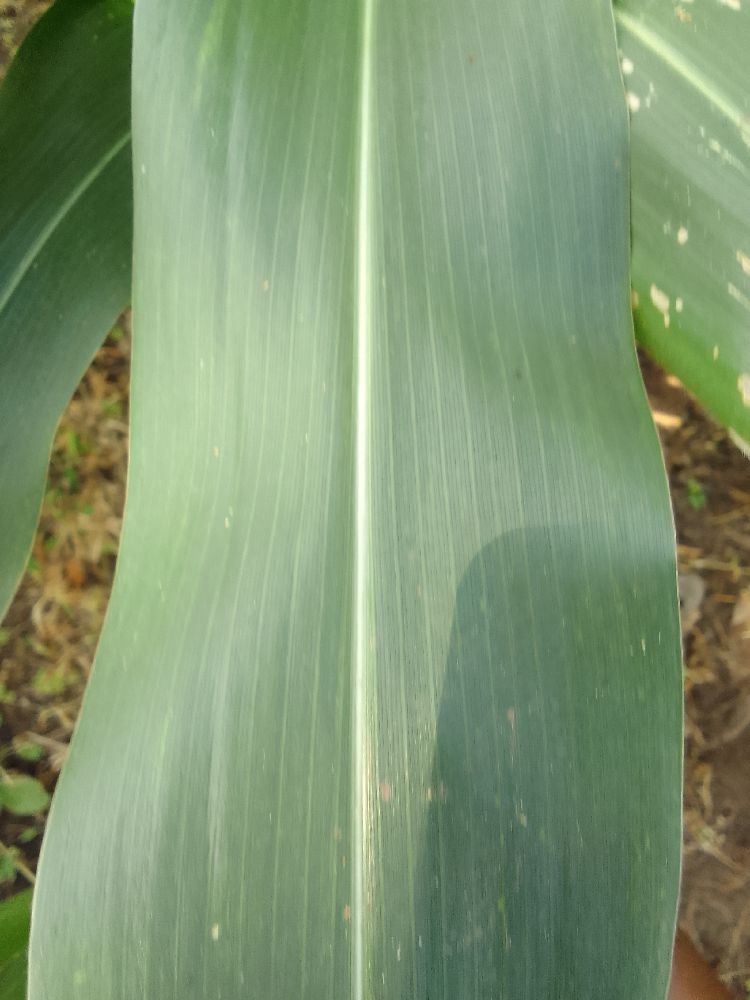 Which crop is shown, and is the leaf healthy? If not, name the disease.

maize, healthy
